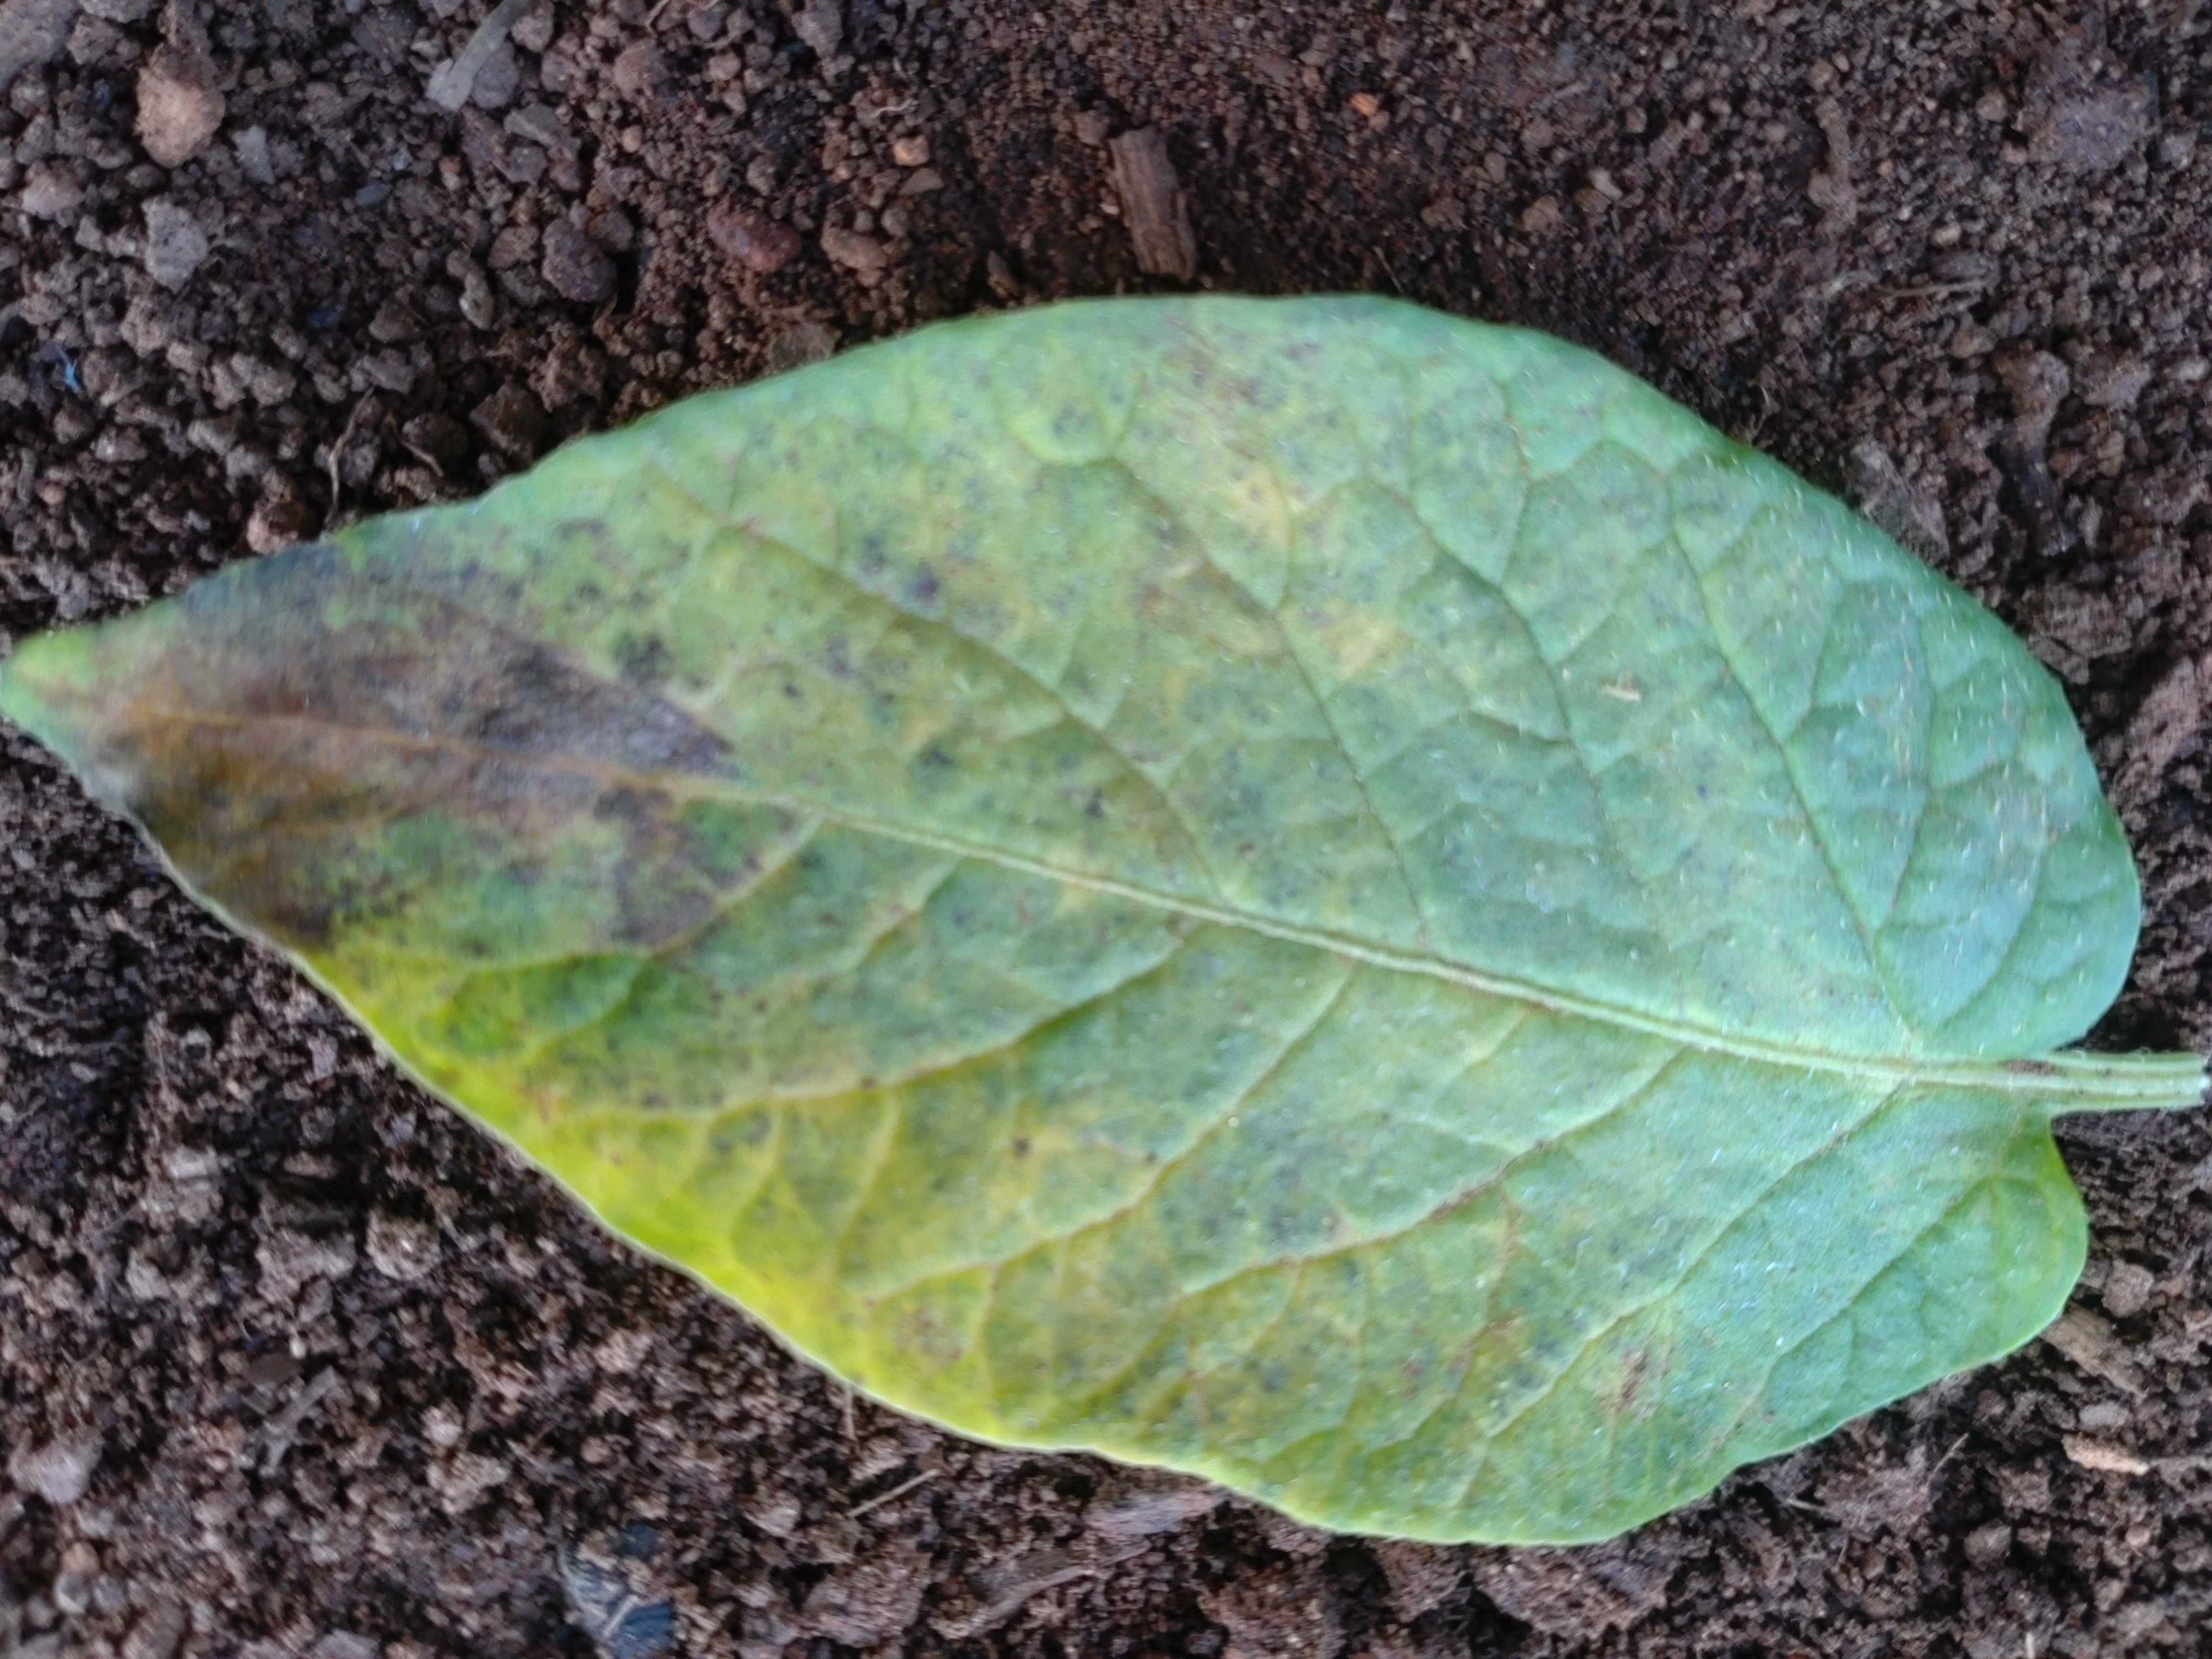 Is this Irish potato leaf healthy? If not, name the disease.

late blight
